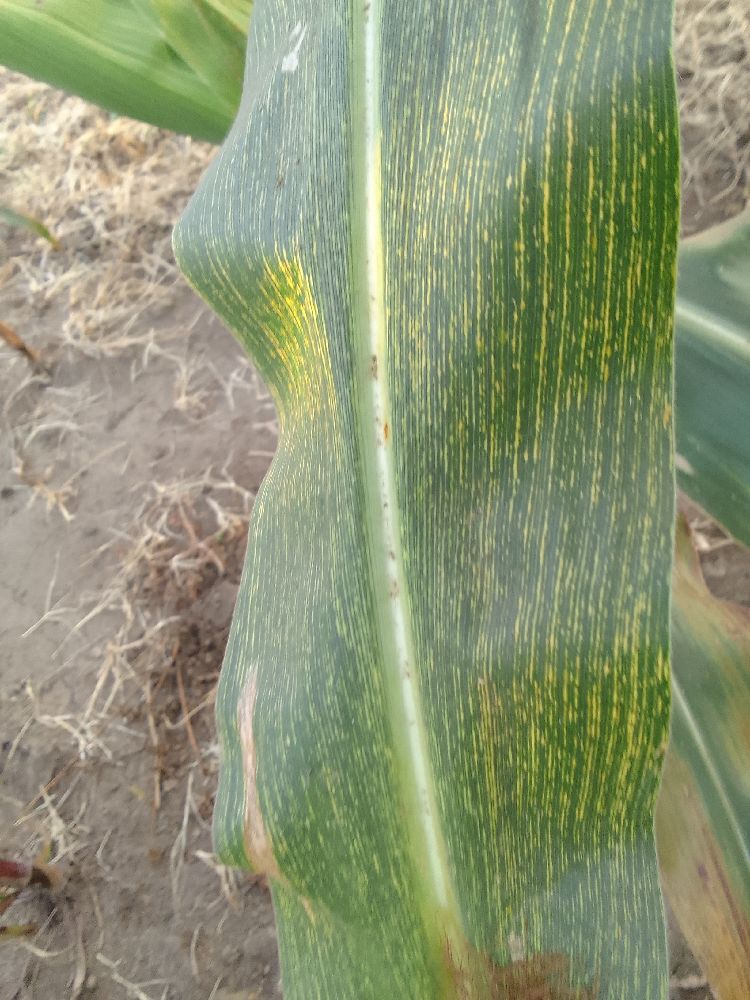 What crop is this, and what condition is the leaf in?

maize, maize streak virus
